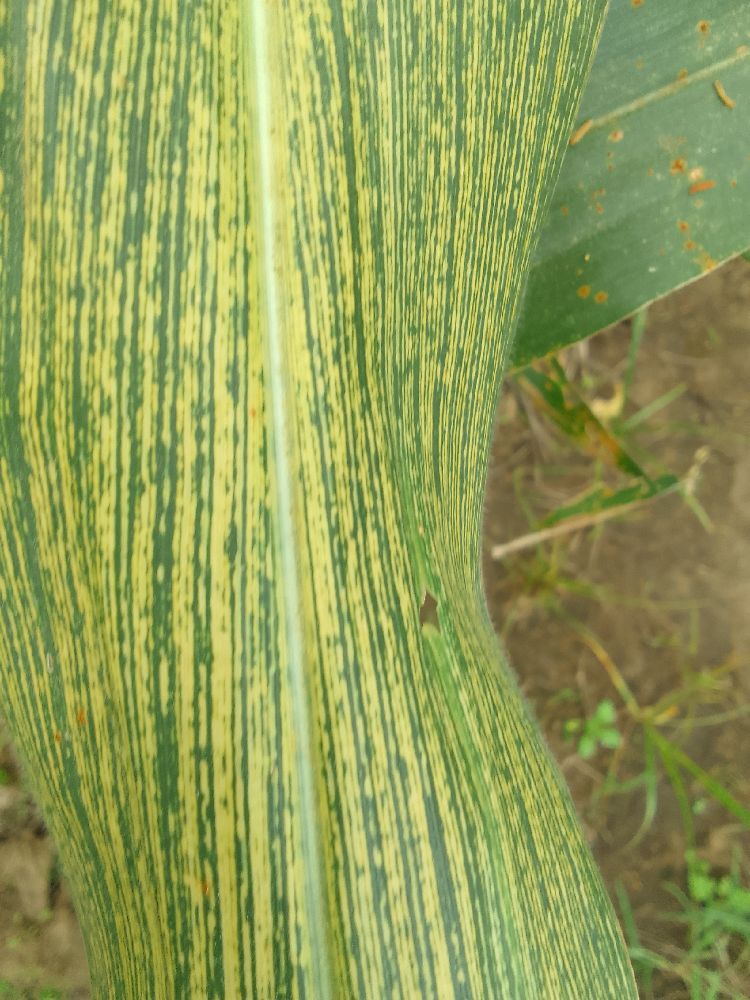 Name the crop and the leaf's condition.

maize, maize streak virus
